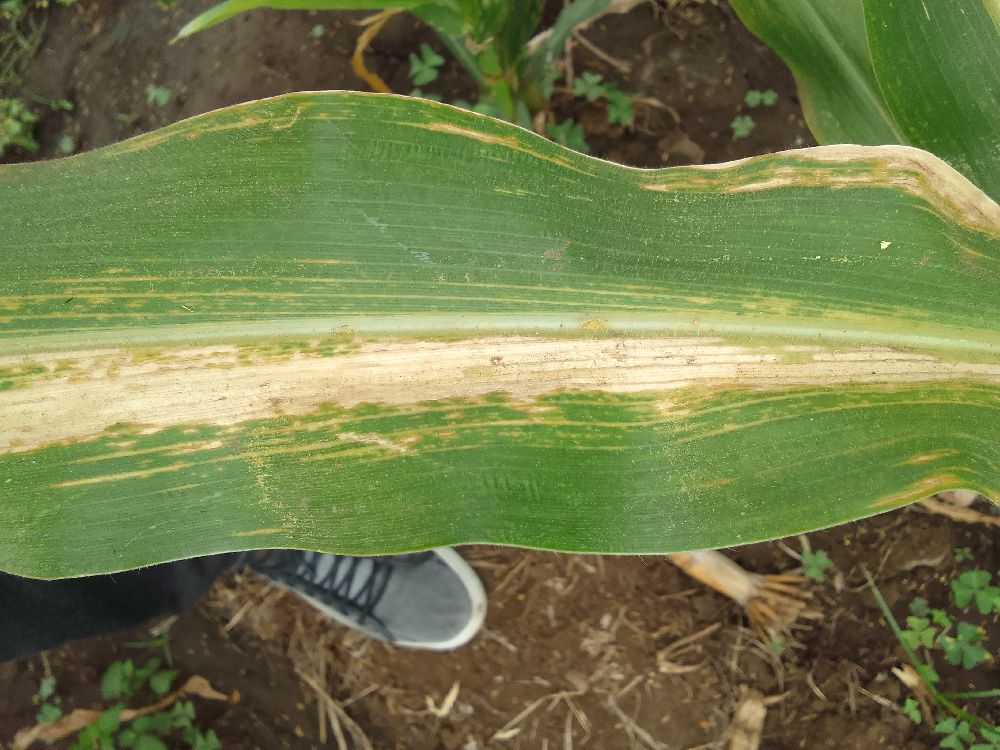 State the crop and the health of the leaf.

maize, maize lethal necrosis
